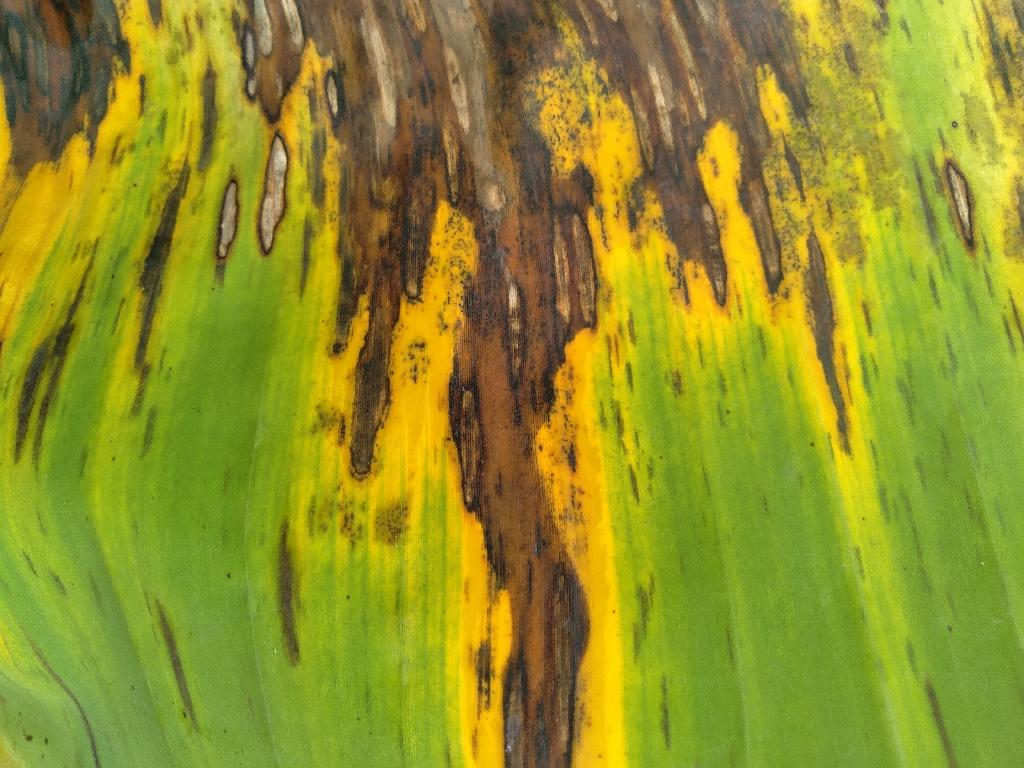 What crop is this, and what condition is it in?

banana, black sigatoka
